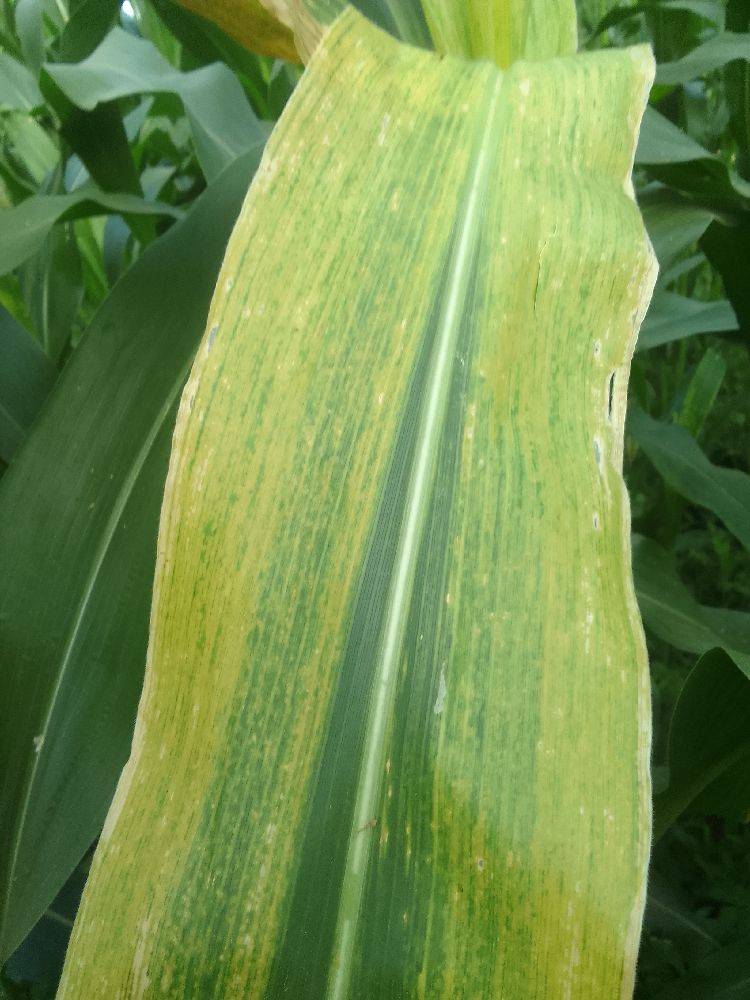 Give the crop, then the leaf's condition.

maize, maize lethal necrosis
